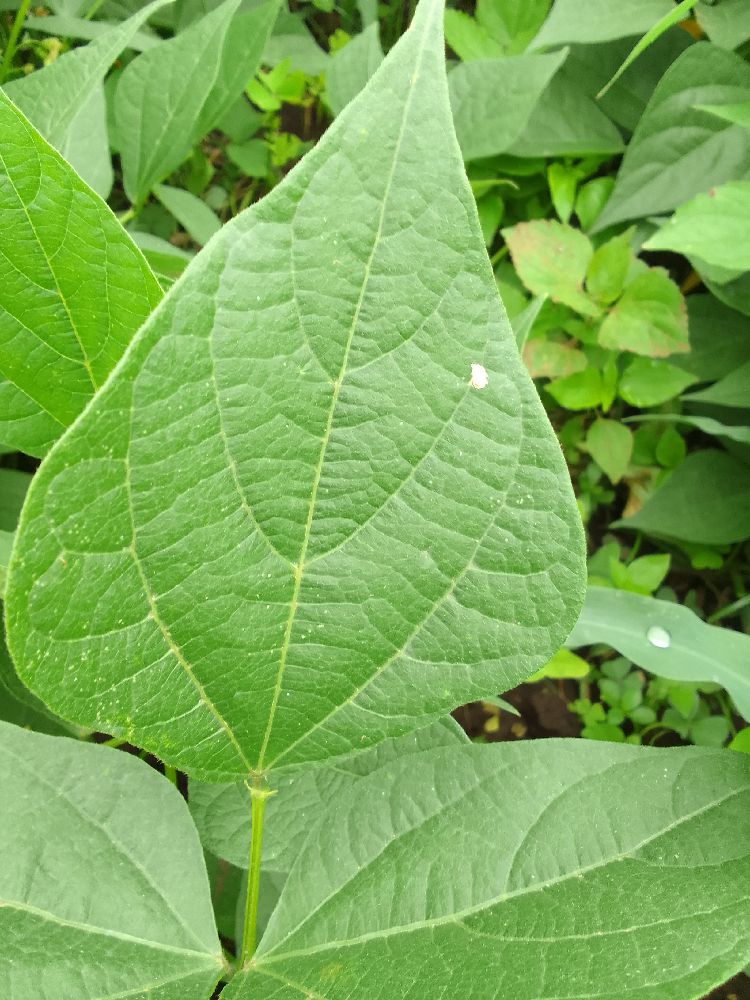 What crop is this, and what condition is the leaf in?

common bean, healthy
